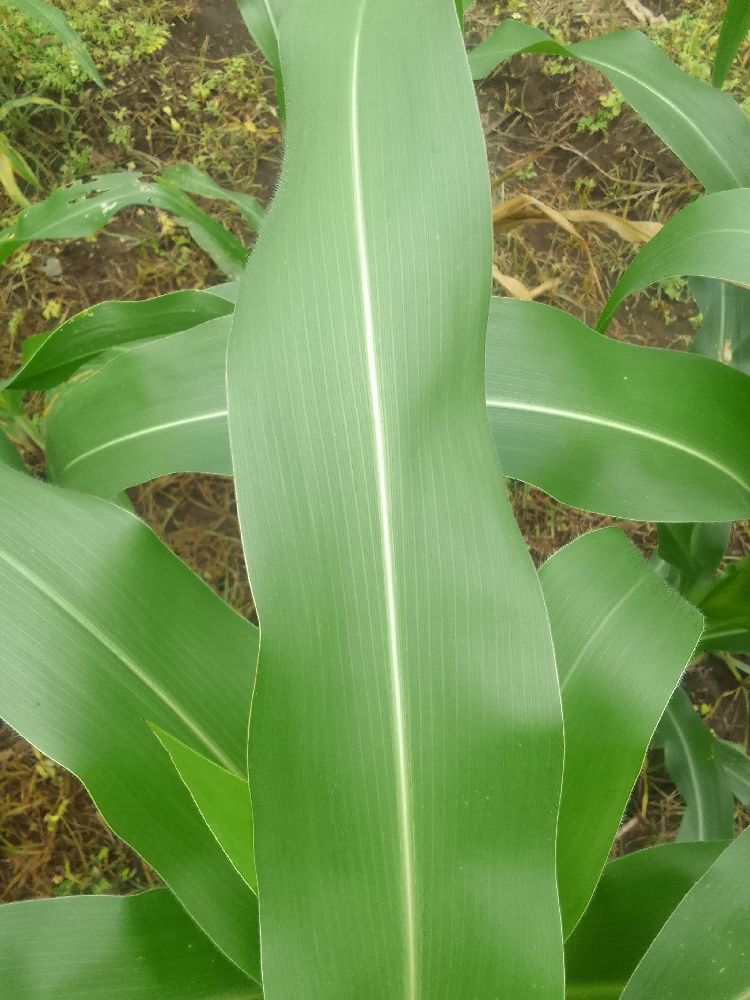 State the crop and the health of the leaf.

maize, healthy
